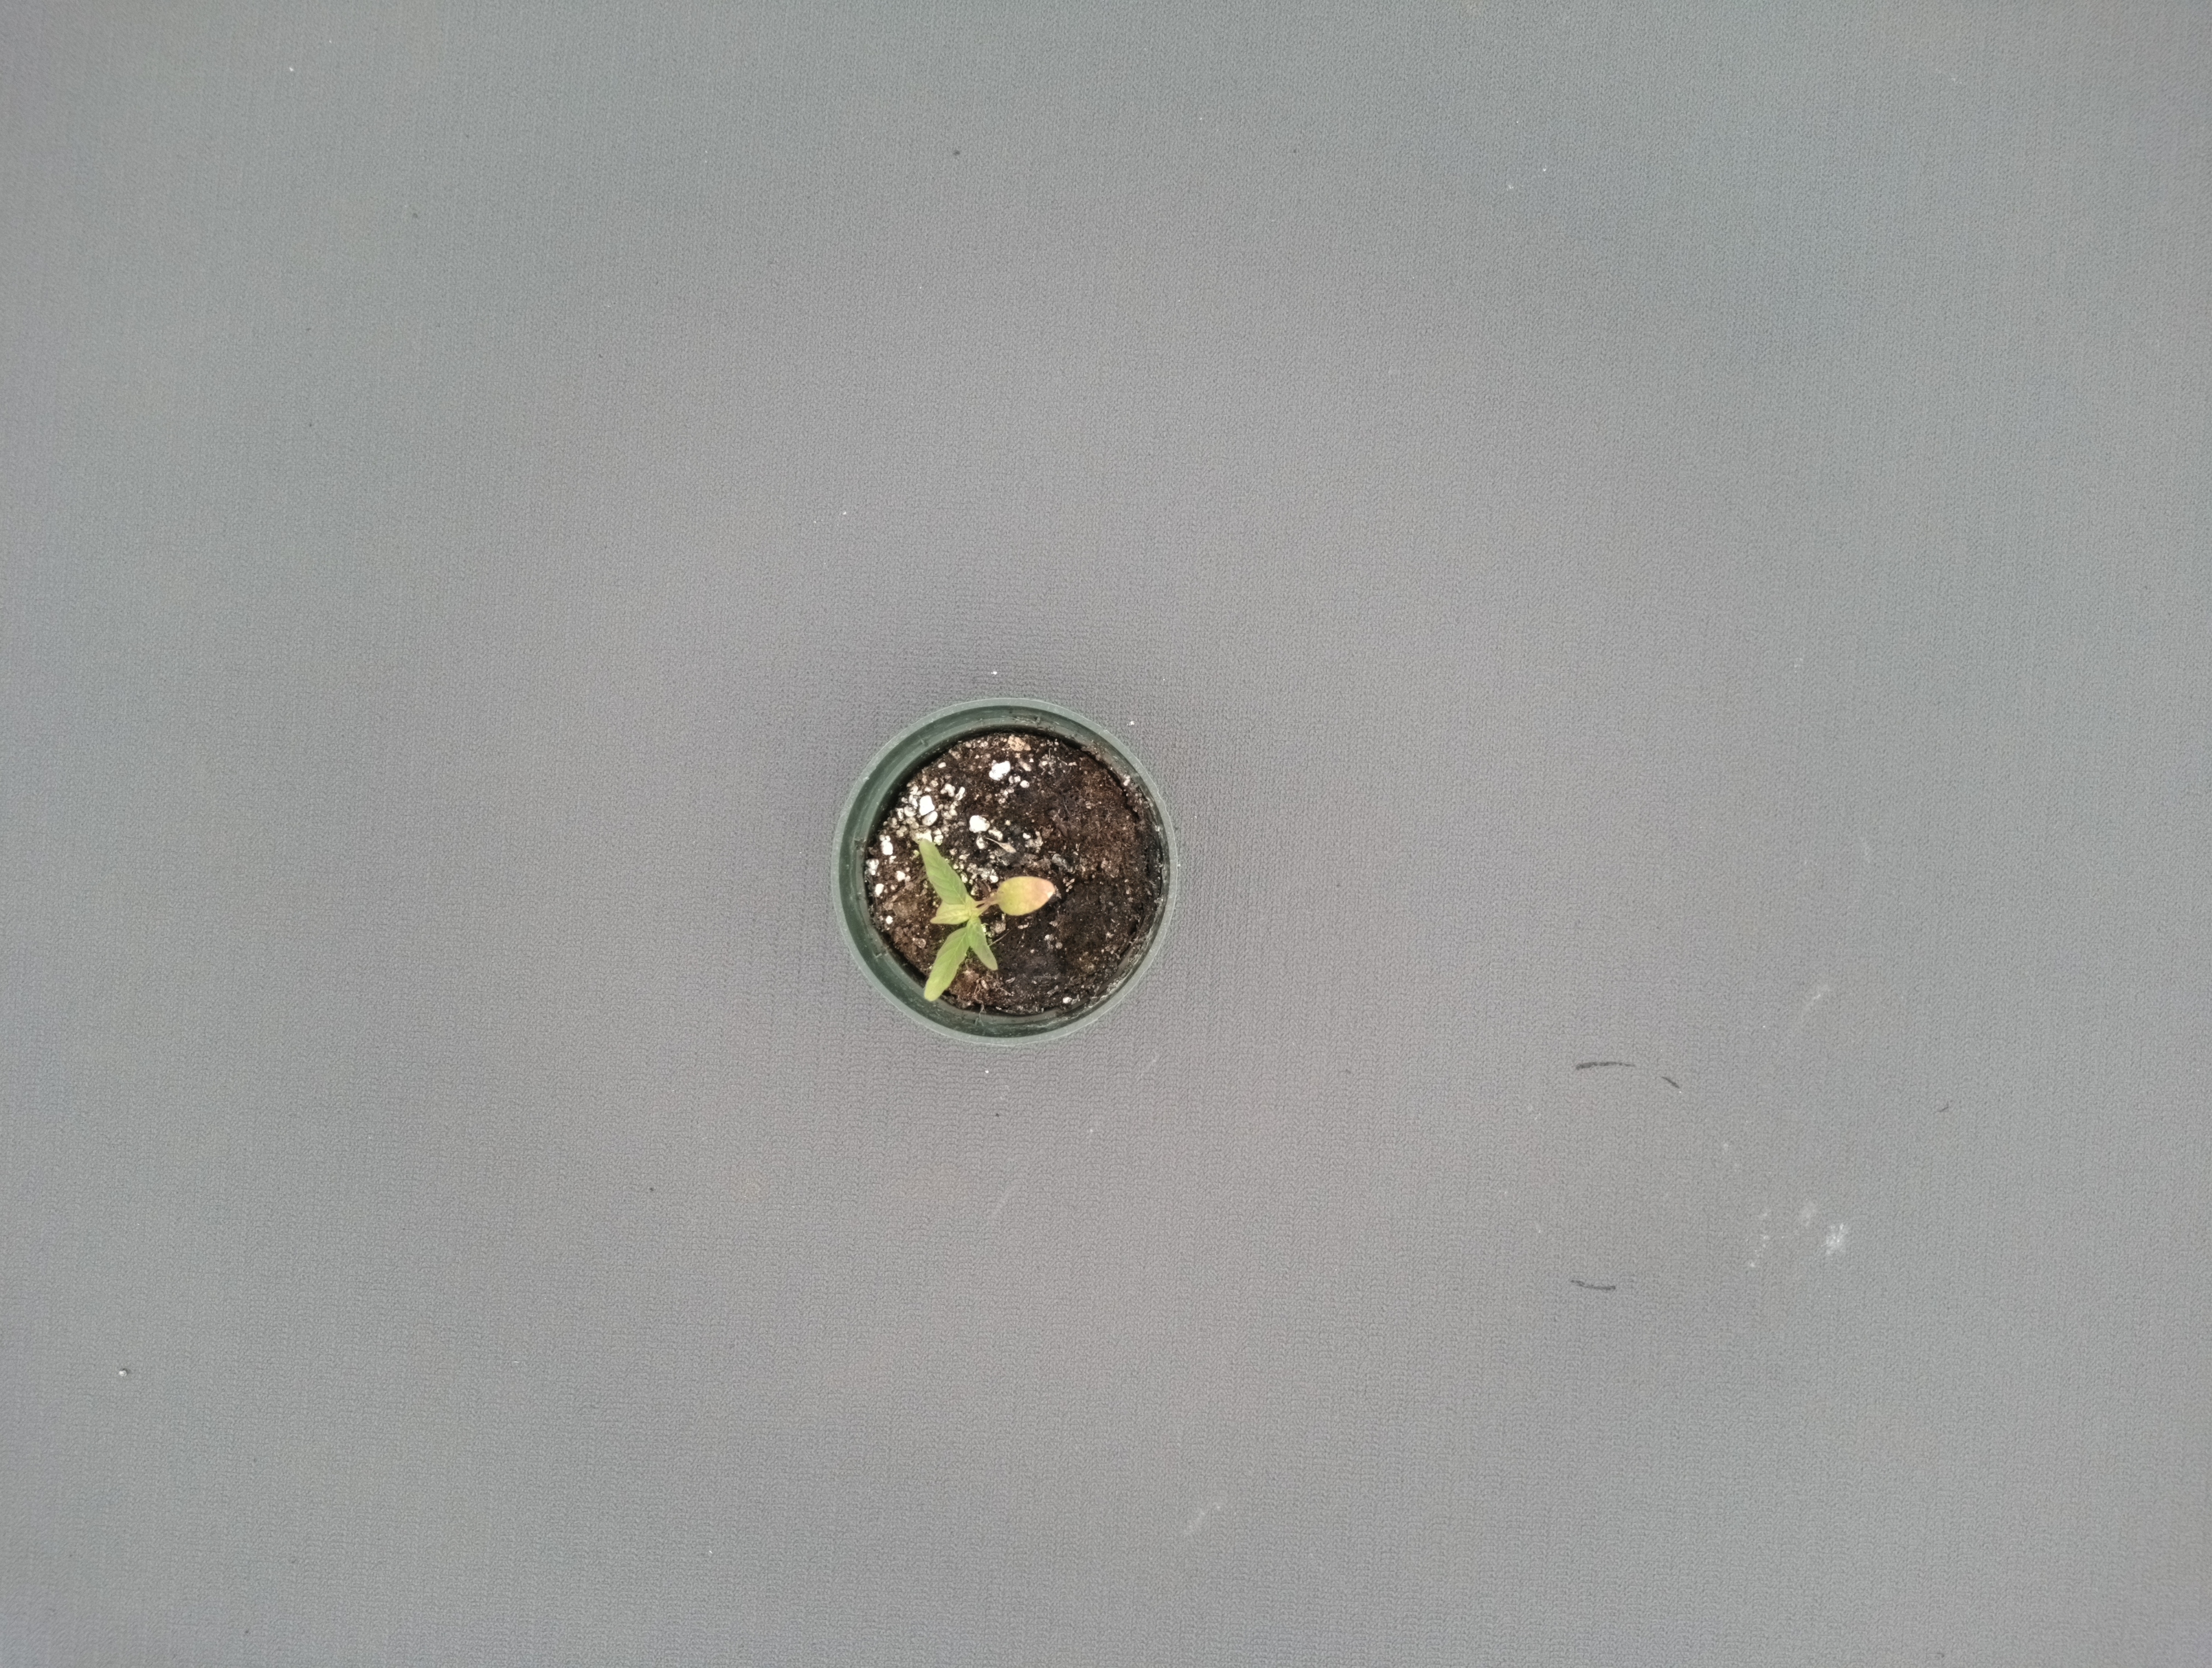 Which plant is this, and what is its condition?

waterhemp, chlorosis only
